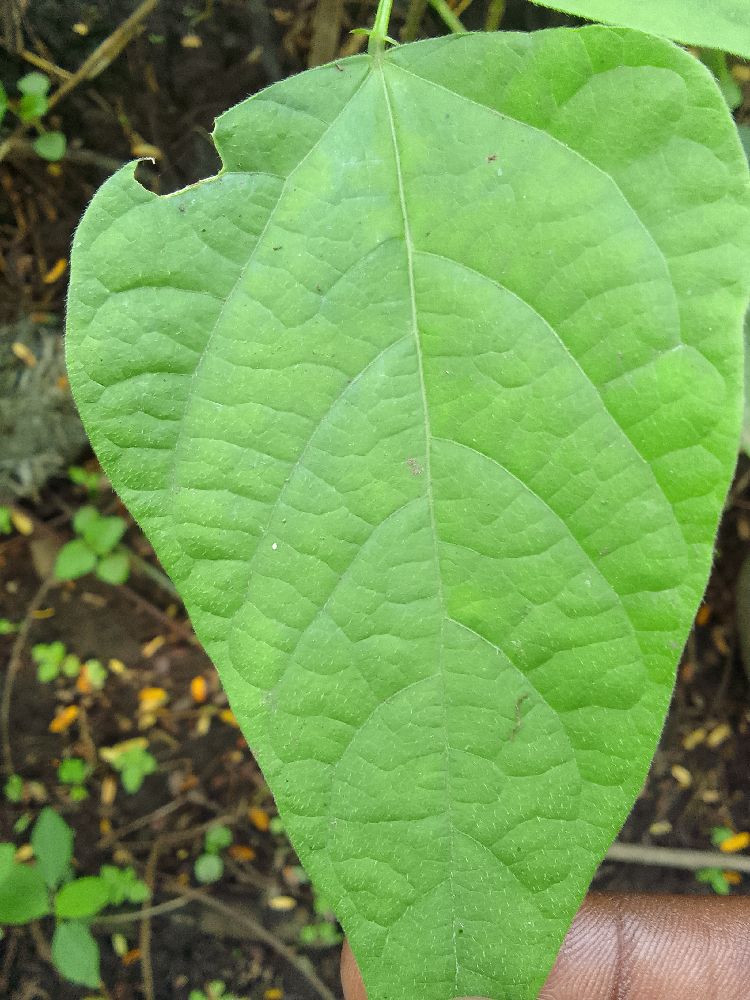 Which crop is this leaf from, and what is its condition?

common bean, healthy
